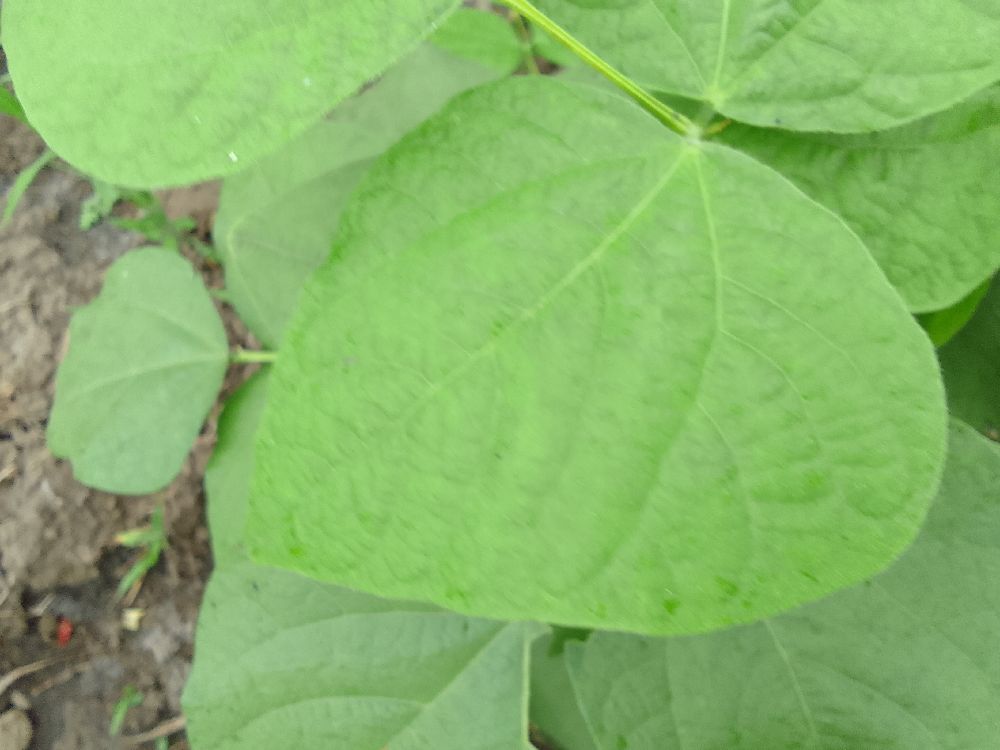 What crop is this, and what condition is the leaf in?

common bean, healthy
